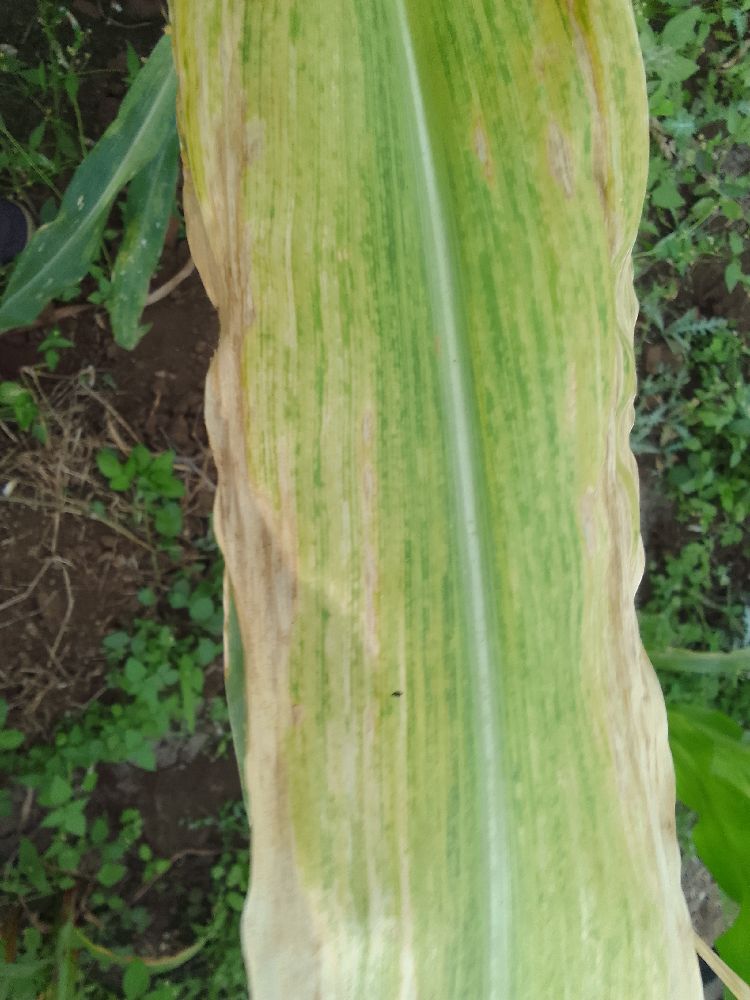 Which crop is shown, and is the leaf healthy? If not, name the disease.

maize, maize lethal necrosis
